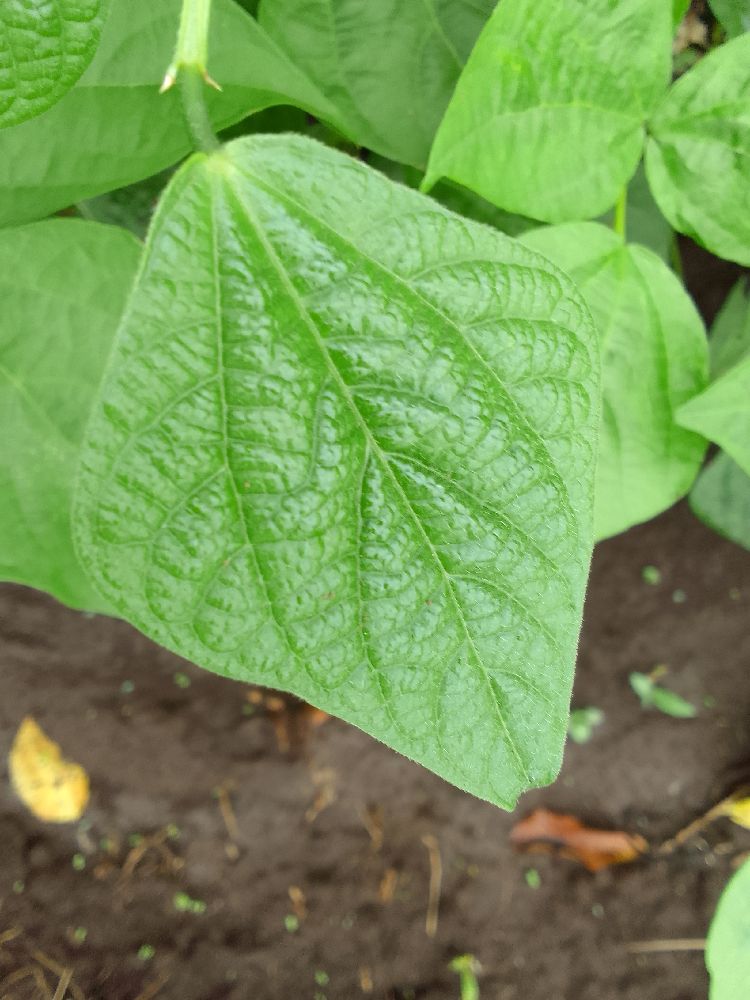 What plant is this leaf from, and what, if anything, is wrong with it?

common bean, healthy
